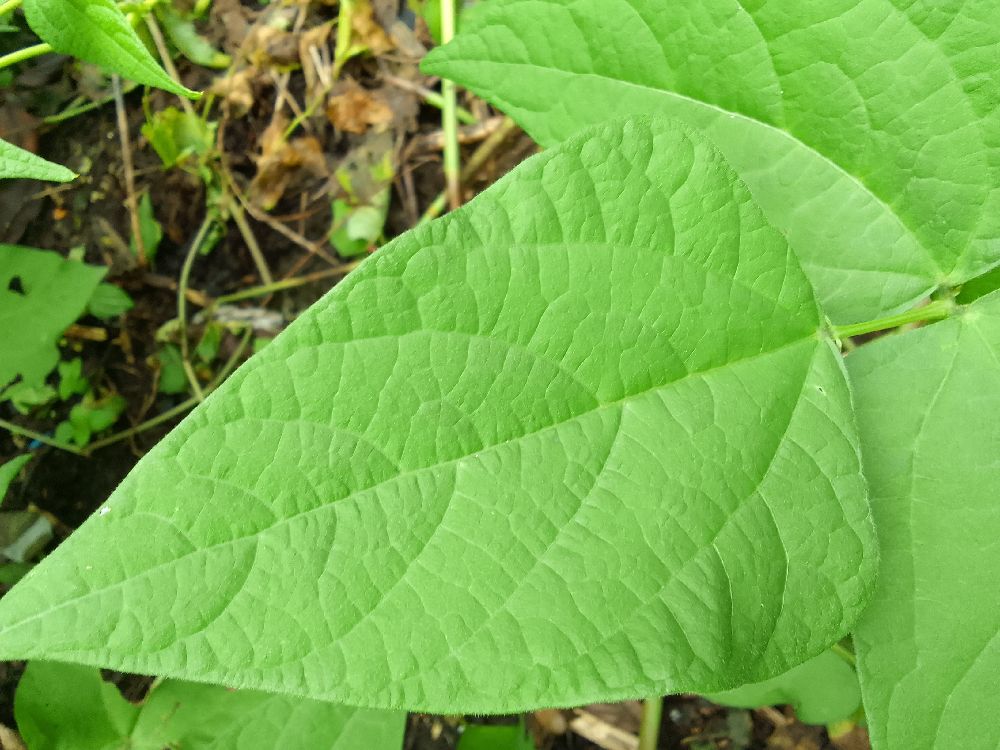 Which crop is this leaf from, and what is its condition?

common bean, healthy
